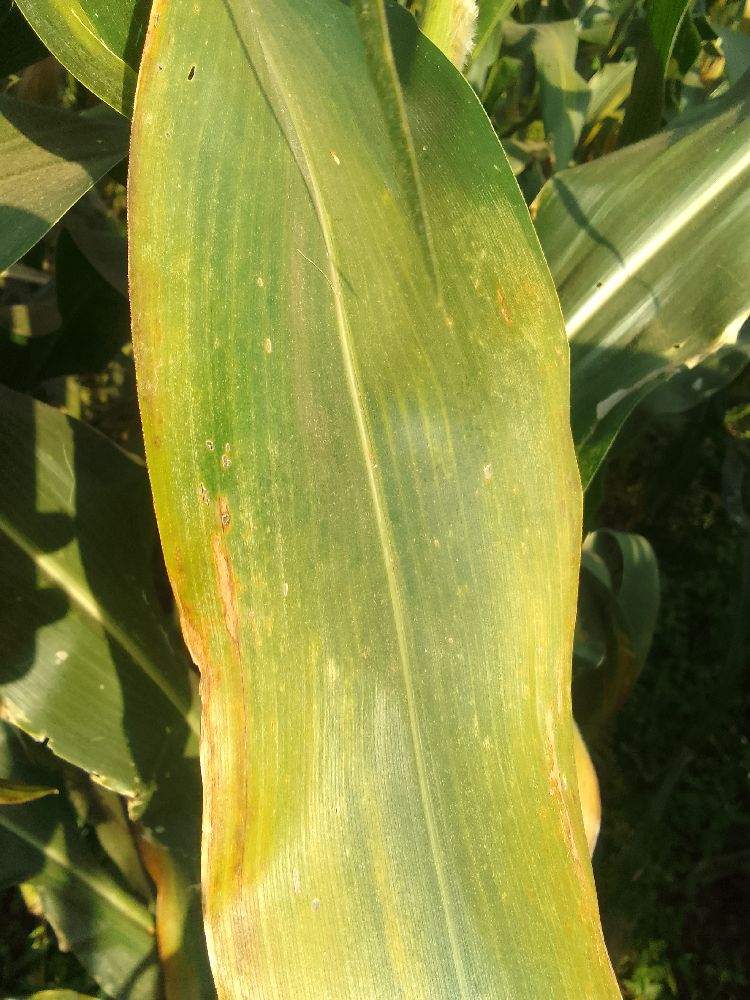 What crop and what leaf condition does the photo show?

maize, maize lethal necrosis
